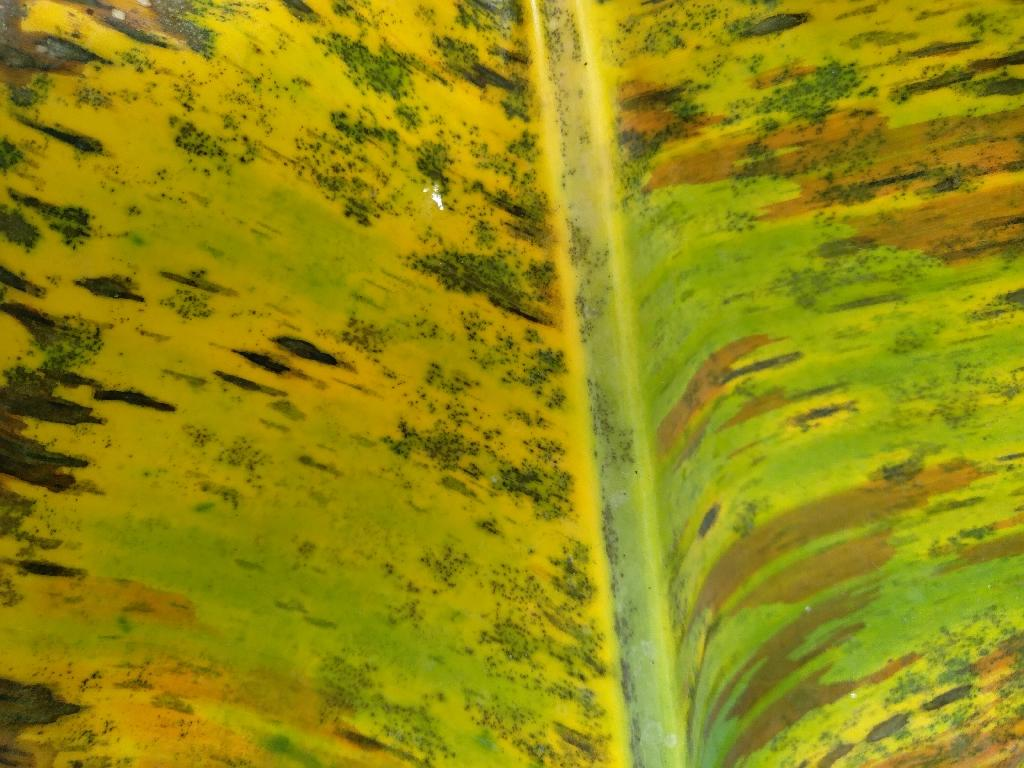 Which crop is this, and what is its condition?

banana, black sigatoka
